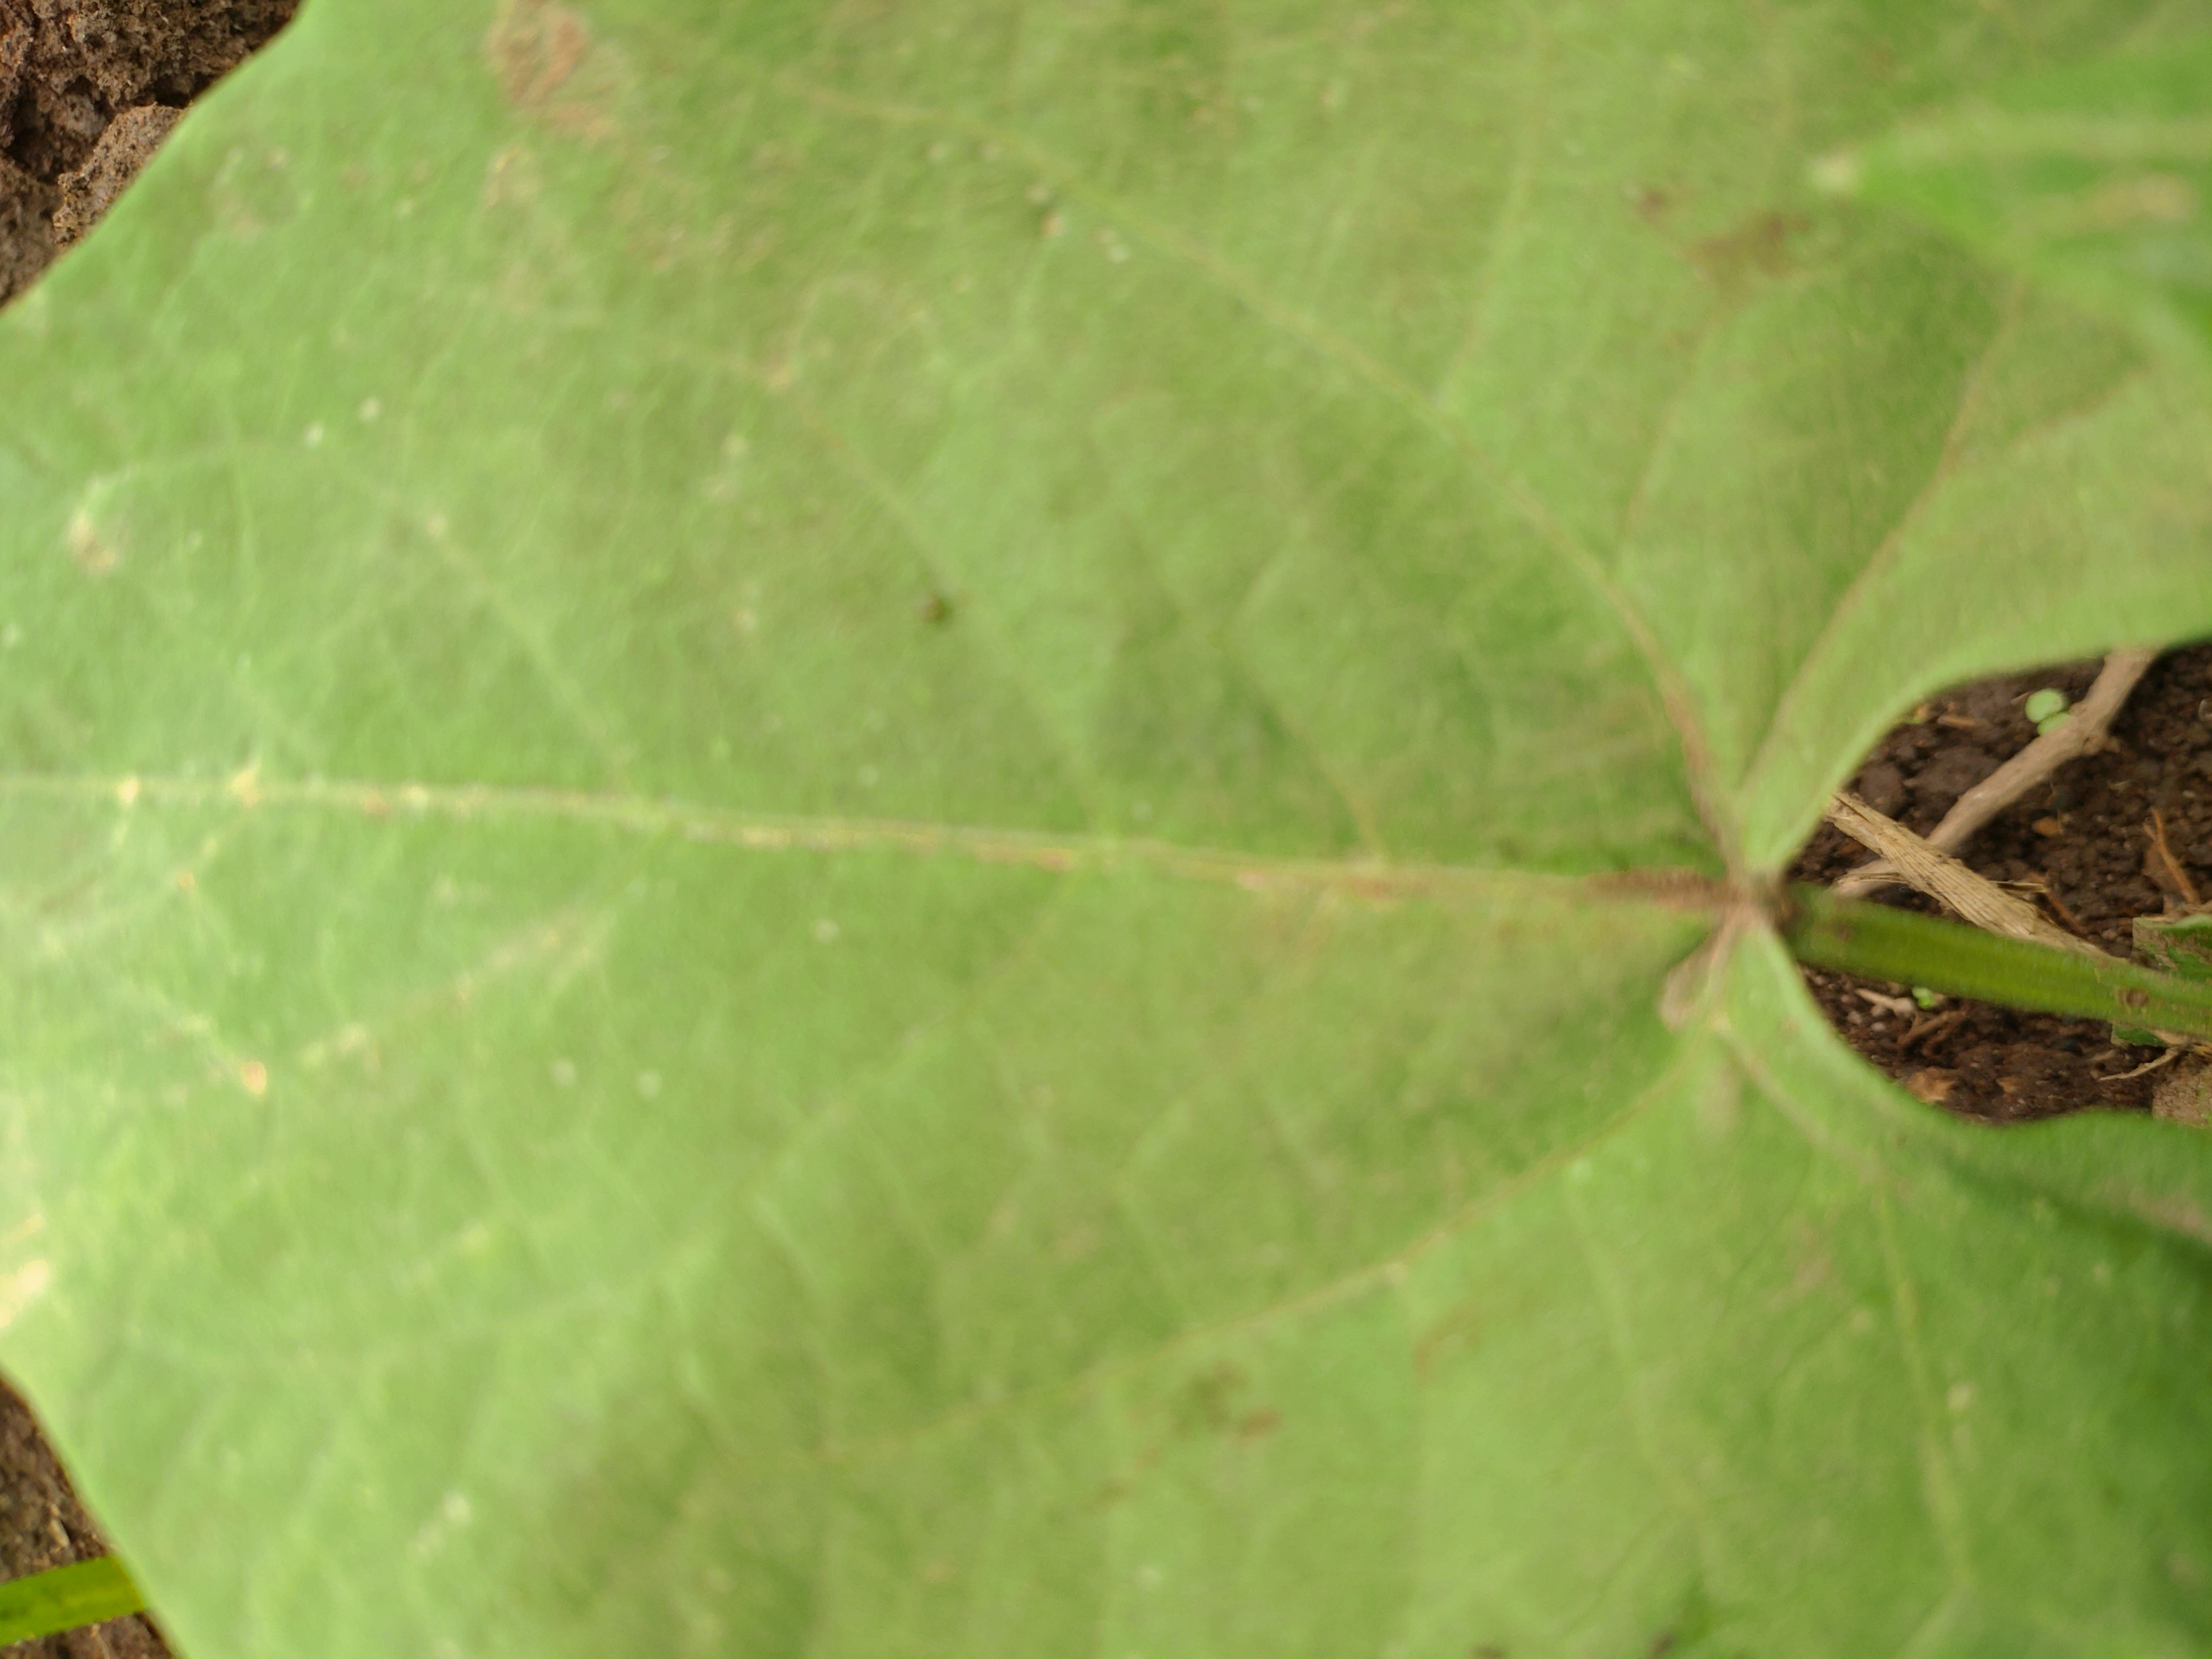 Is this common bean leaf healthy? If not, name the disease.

healthy
